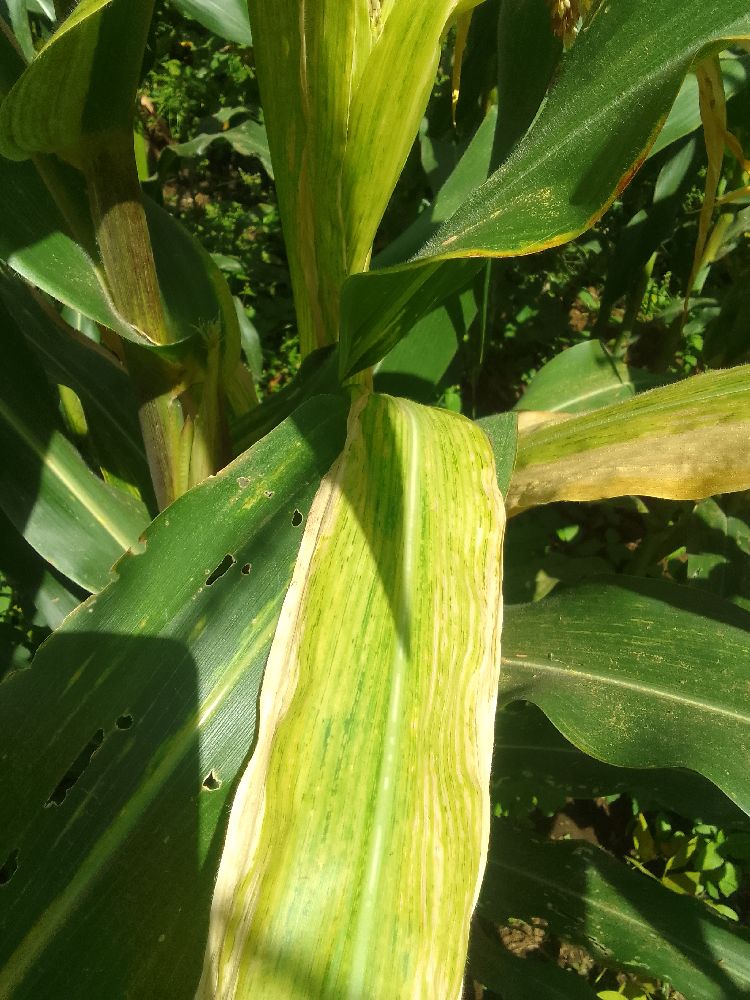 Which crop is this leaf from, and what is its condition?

maize, maize lethal necrosis
